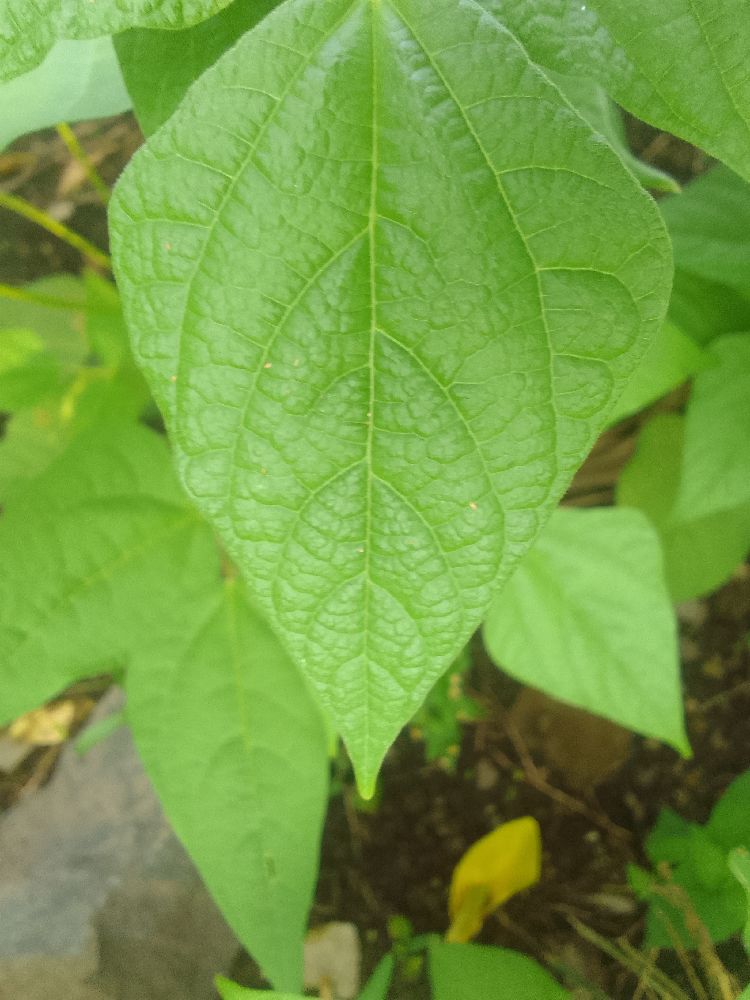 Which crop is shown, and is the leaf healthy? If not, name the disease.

common bean, healthy
